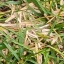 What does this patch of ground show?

grass
